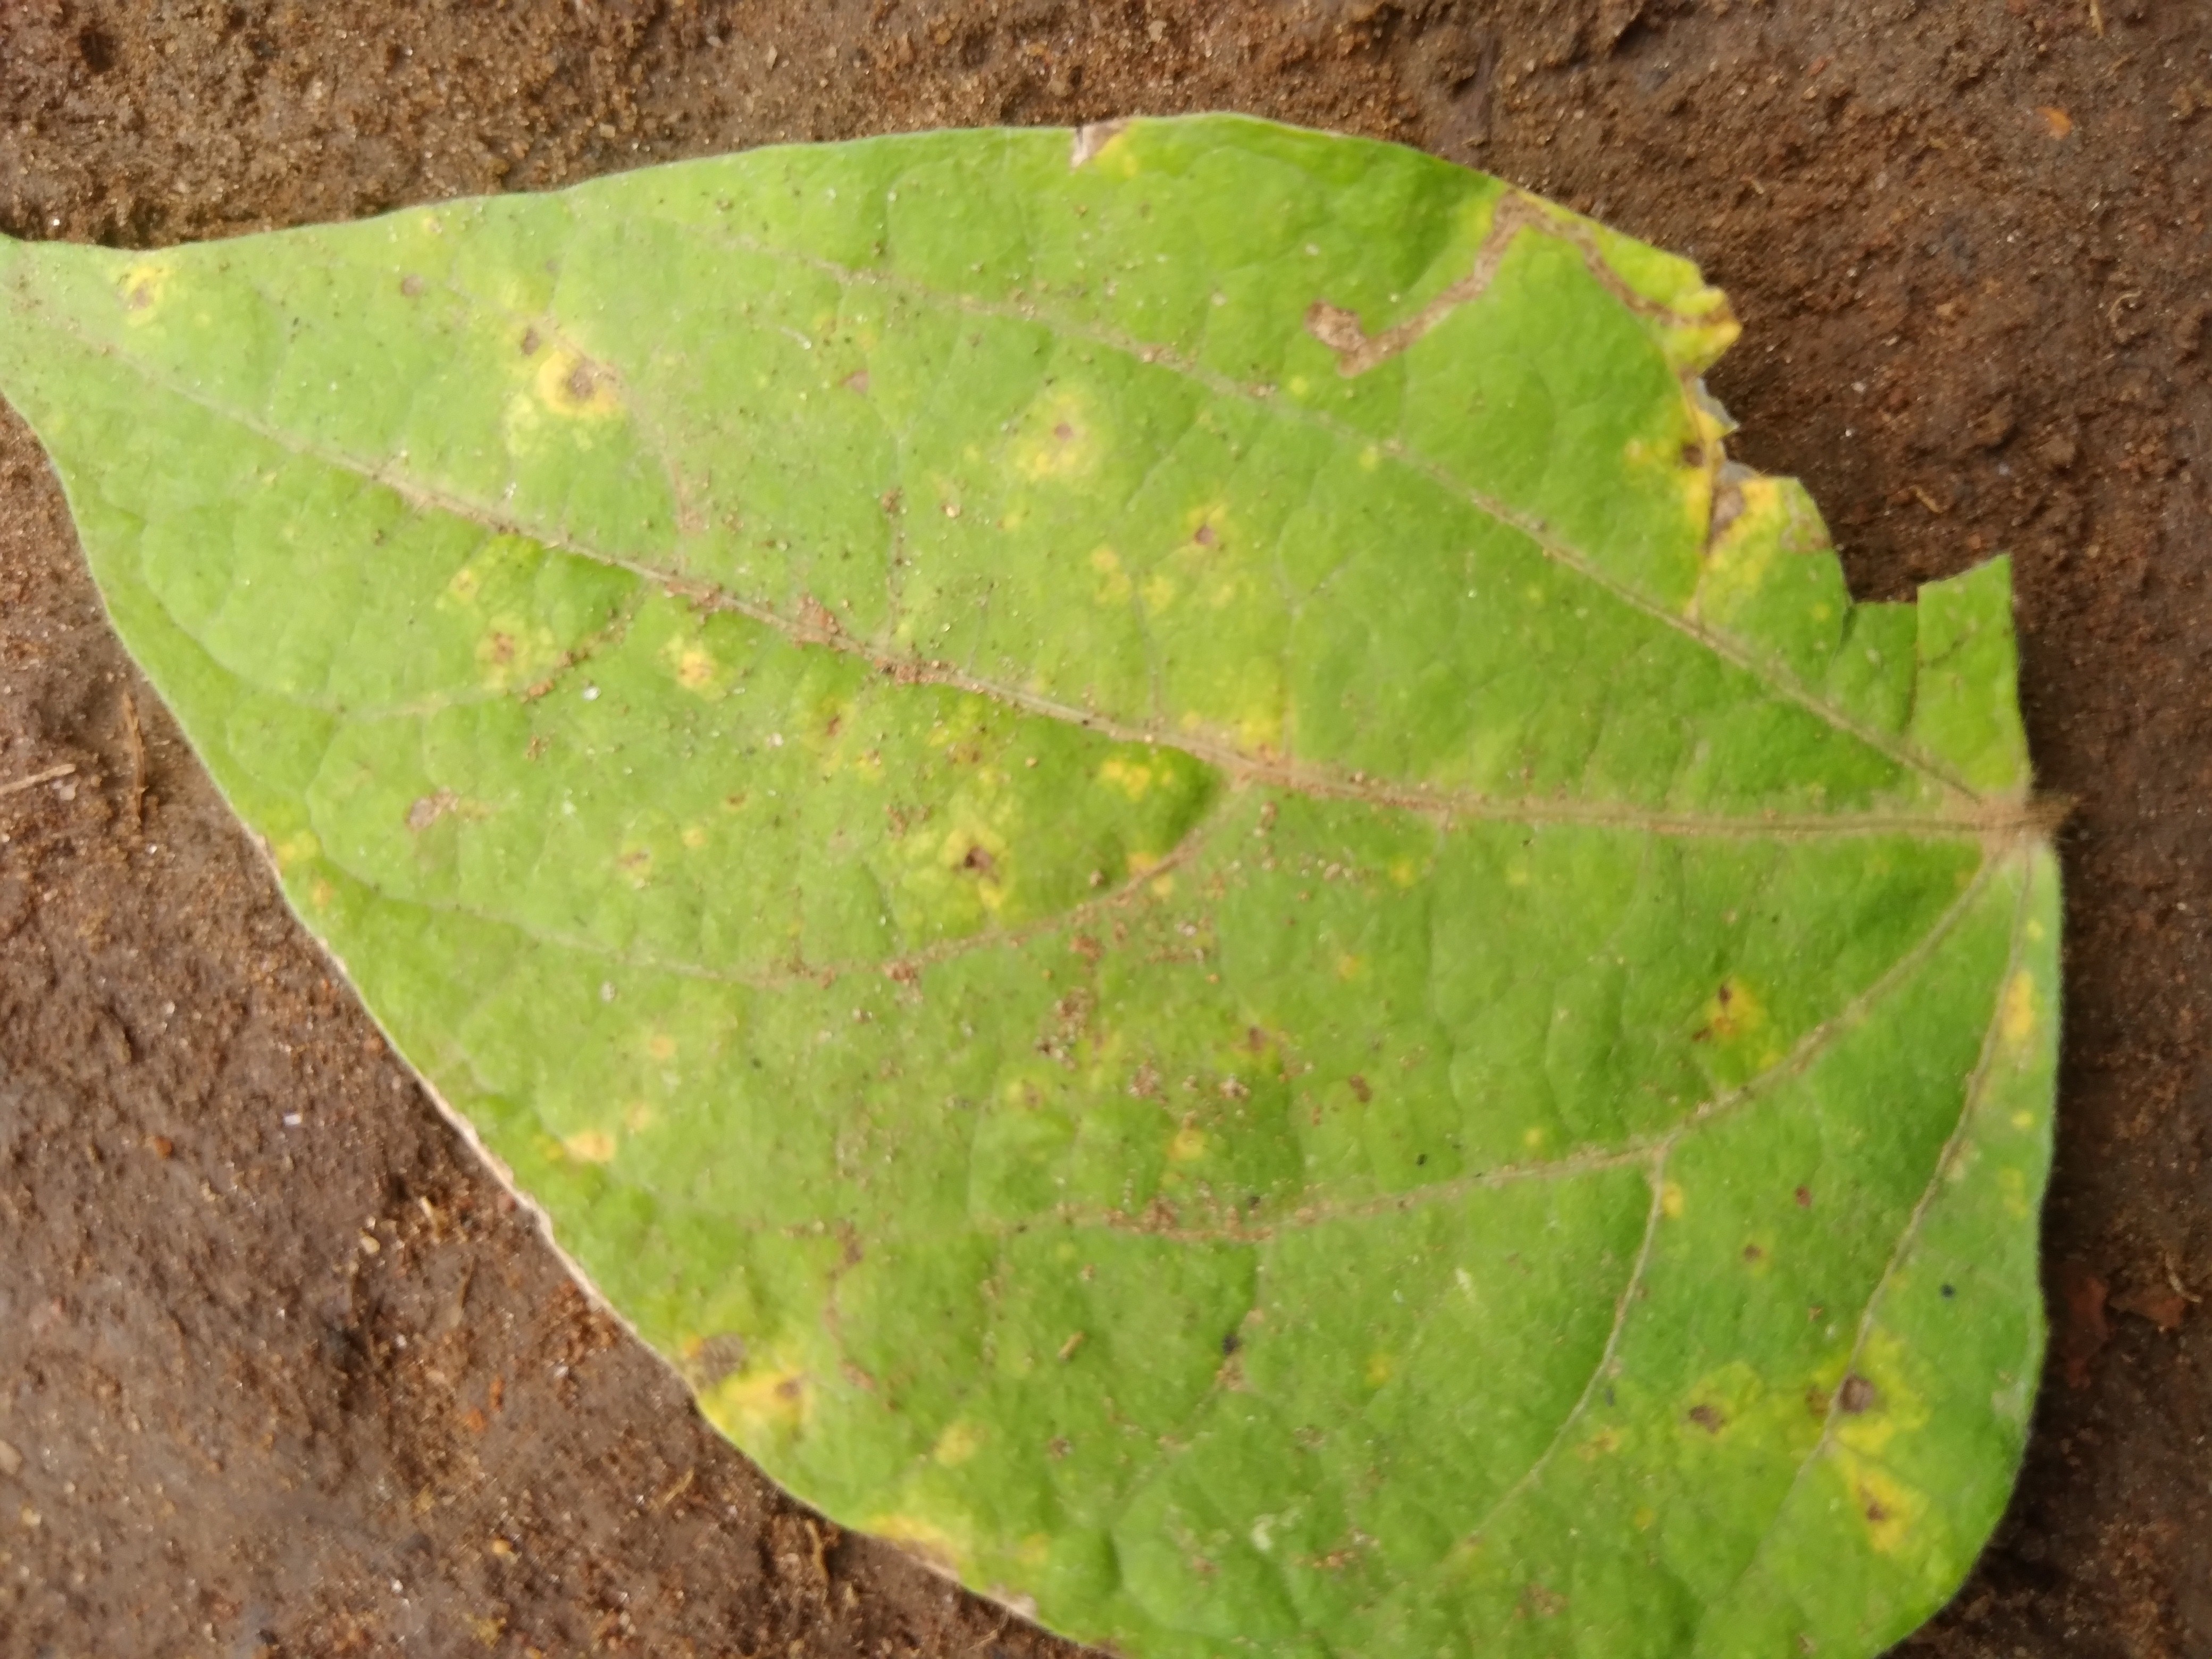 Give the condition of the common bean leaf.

rust
